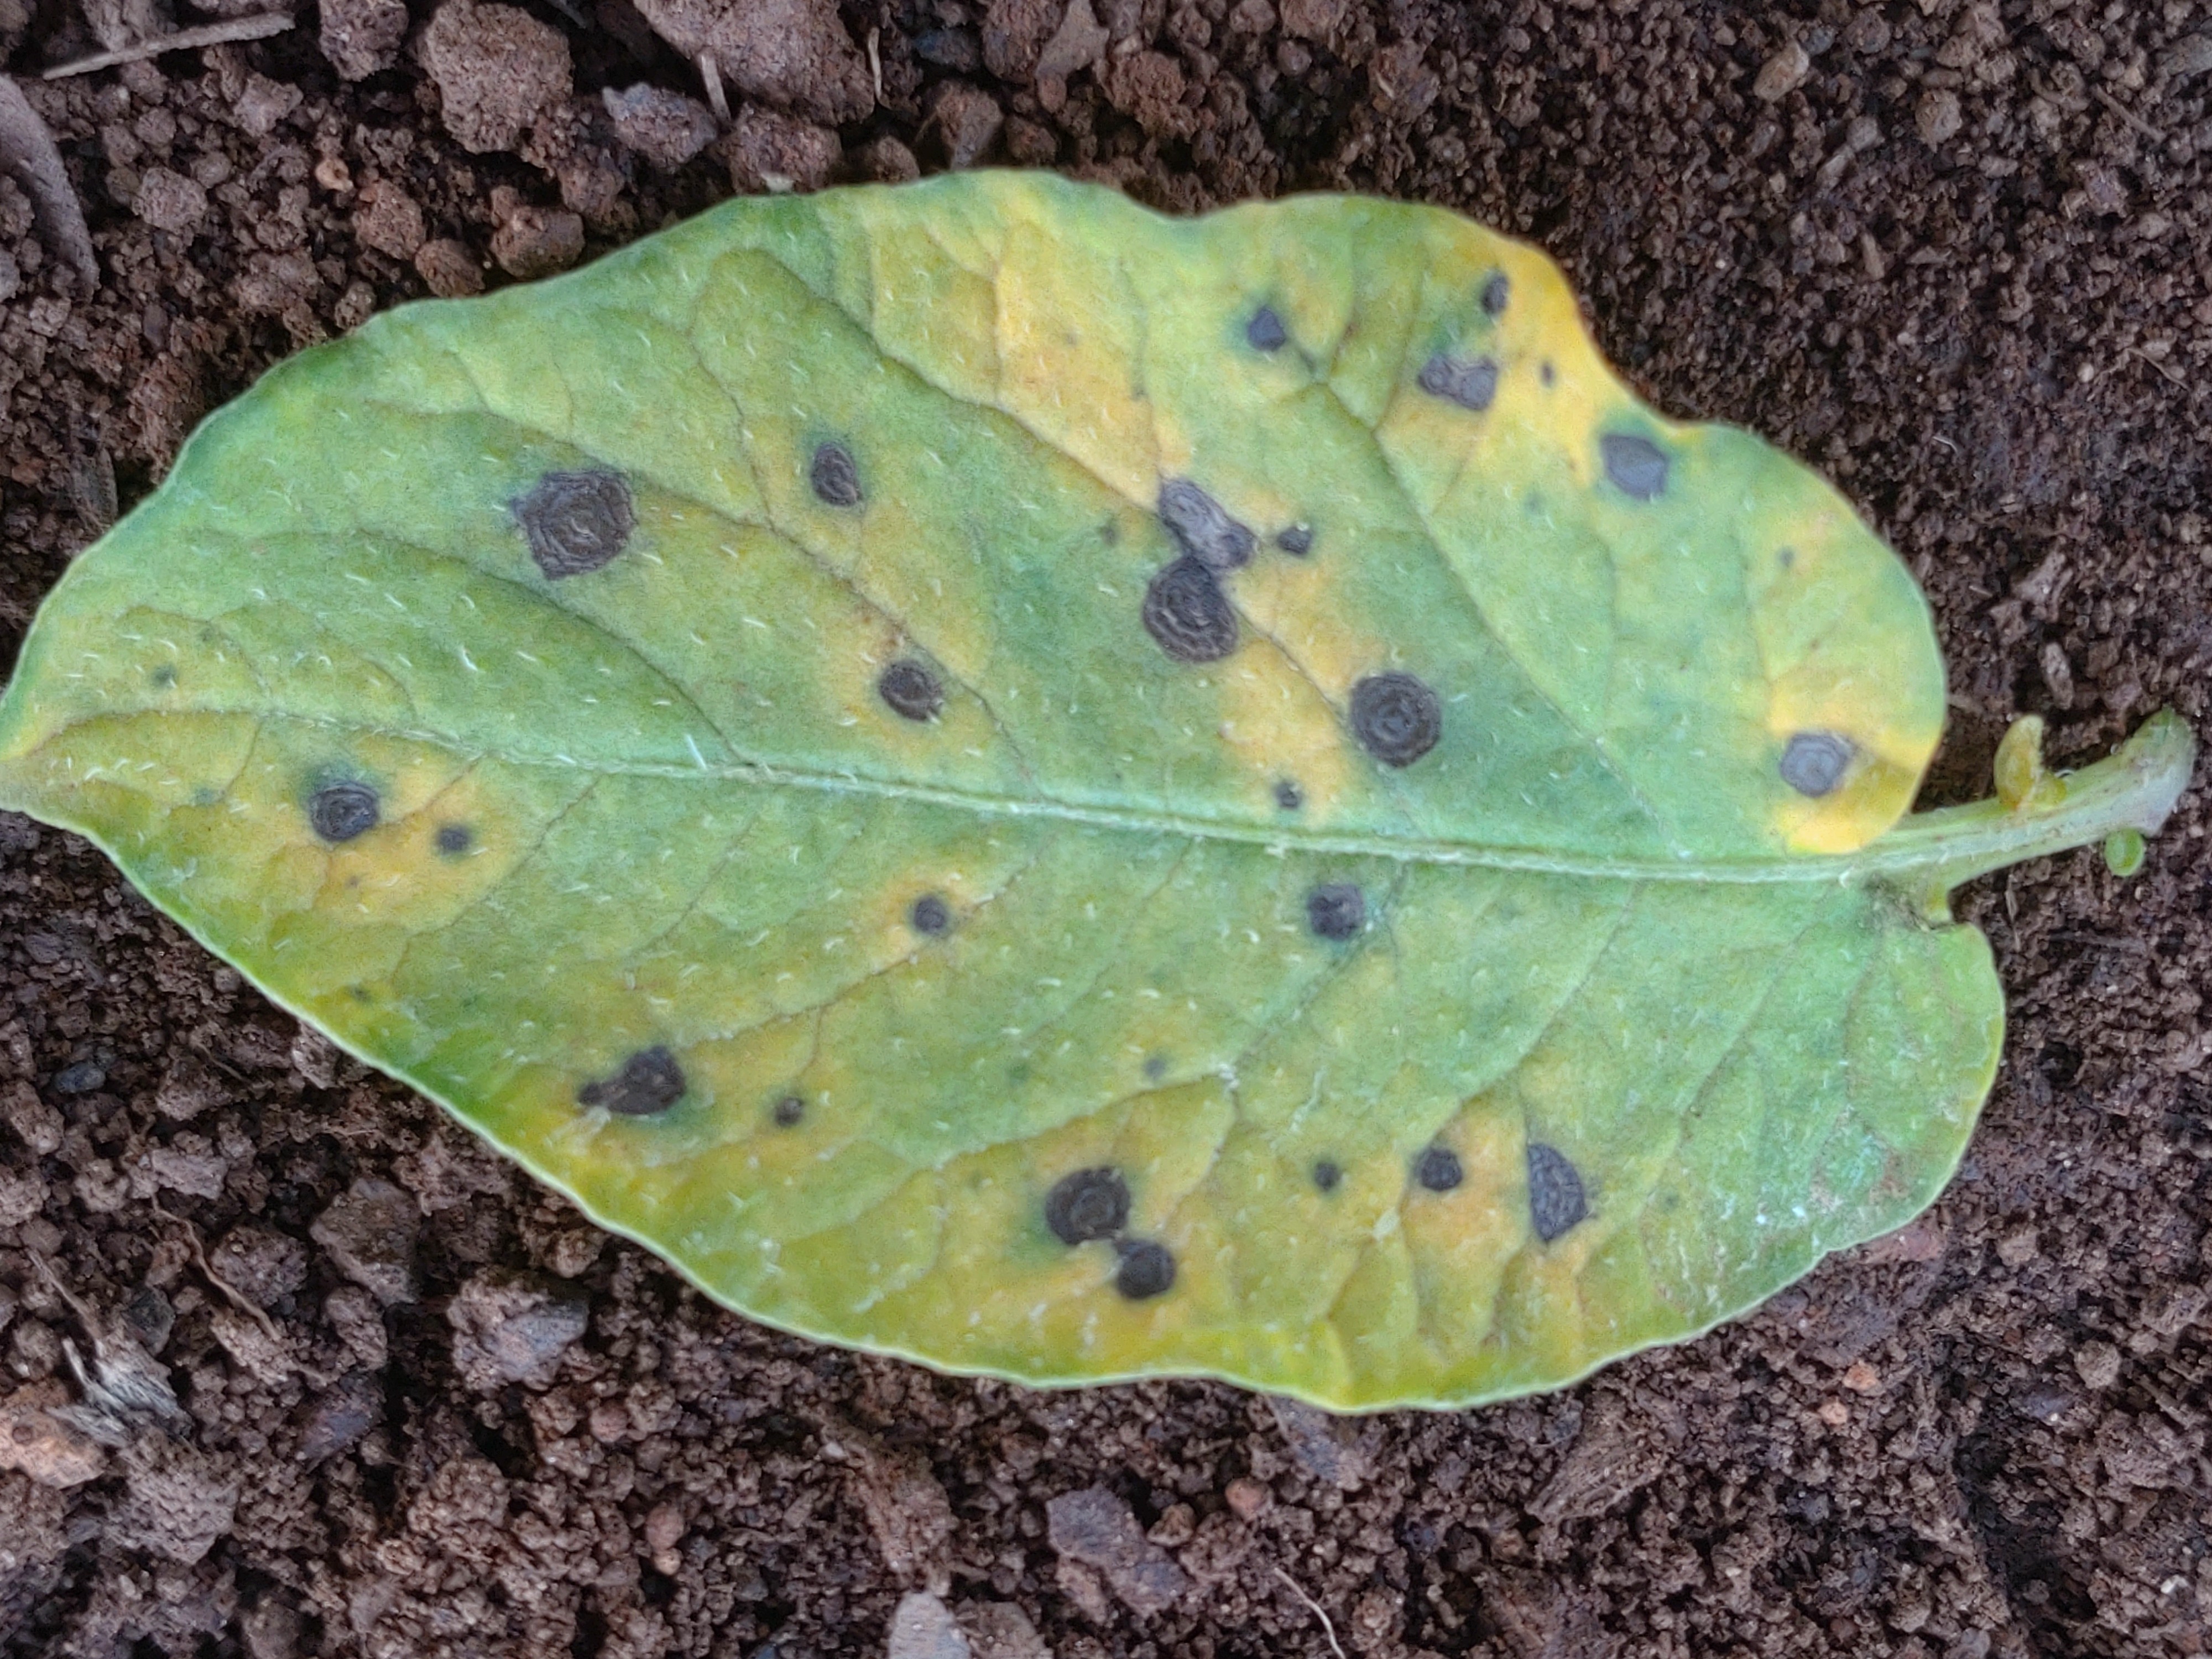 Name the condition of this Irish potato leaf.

late blight
